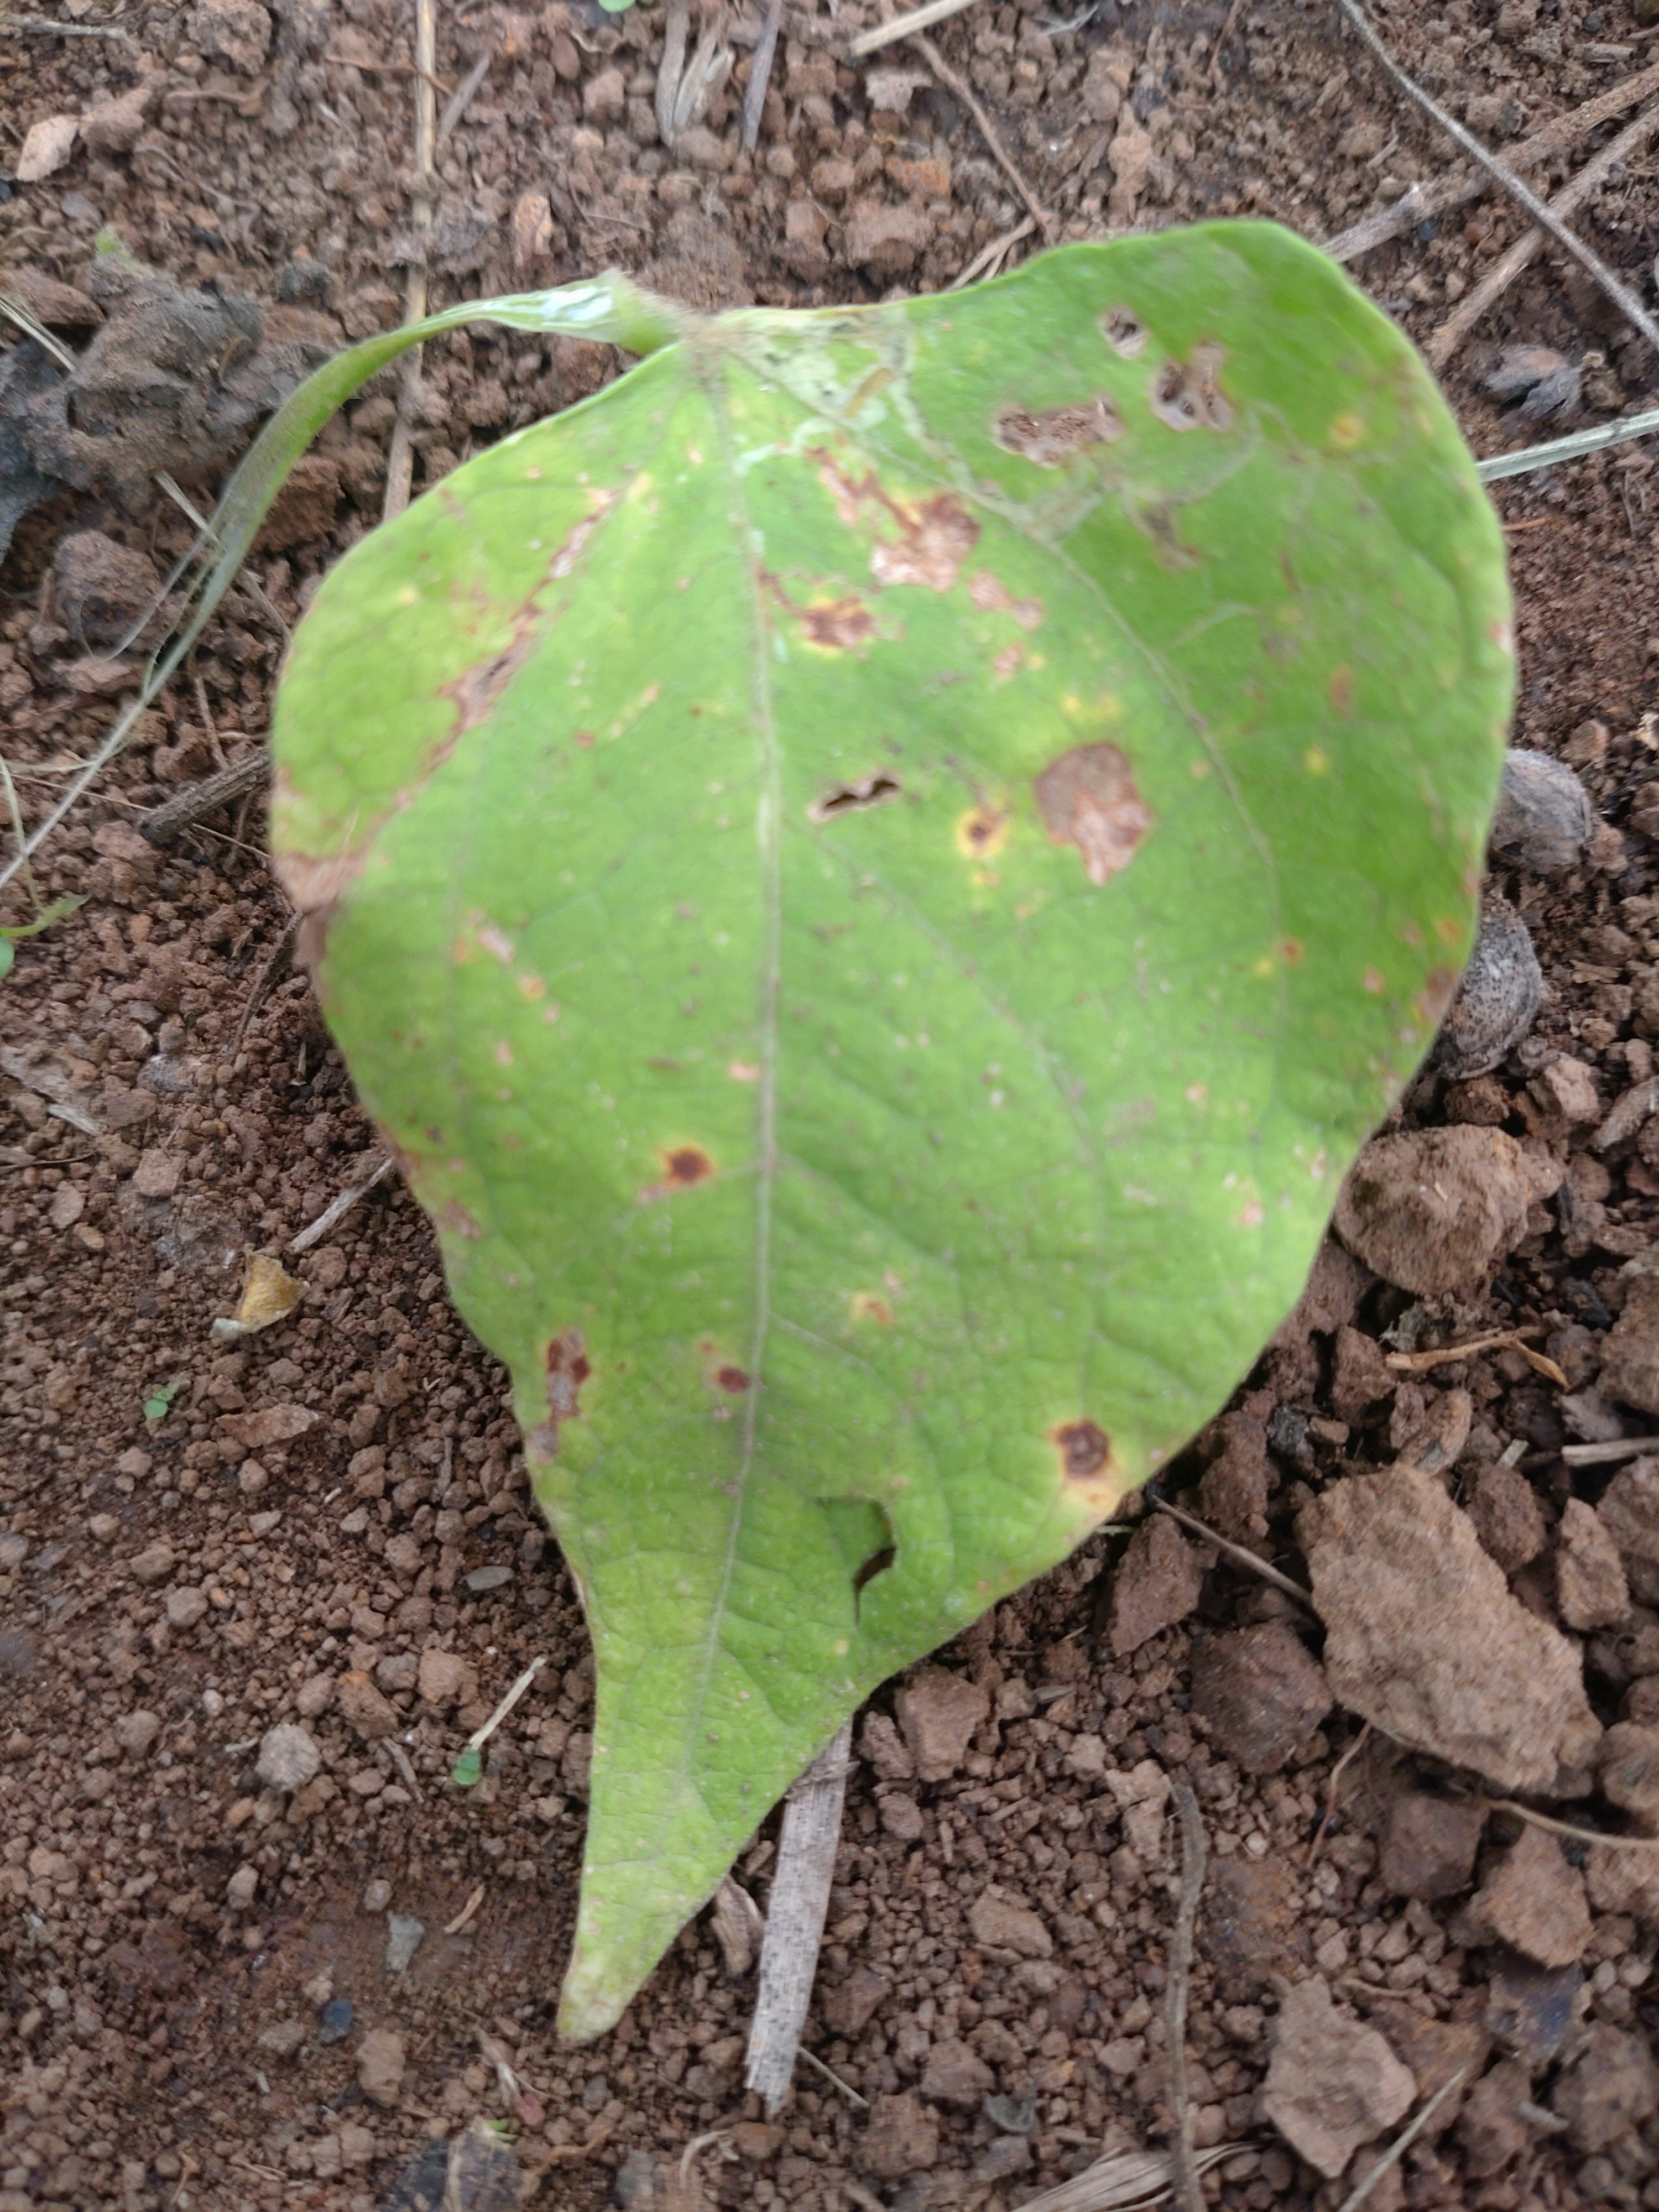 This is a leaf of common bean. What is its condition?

rust
